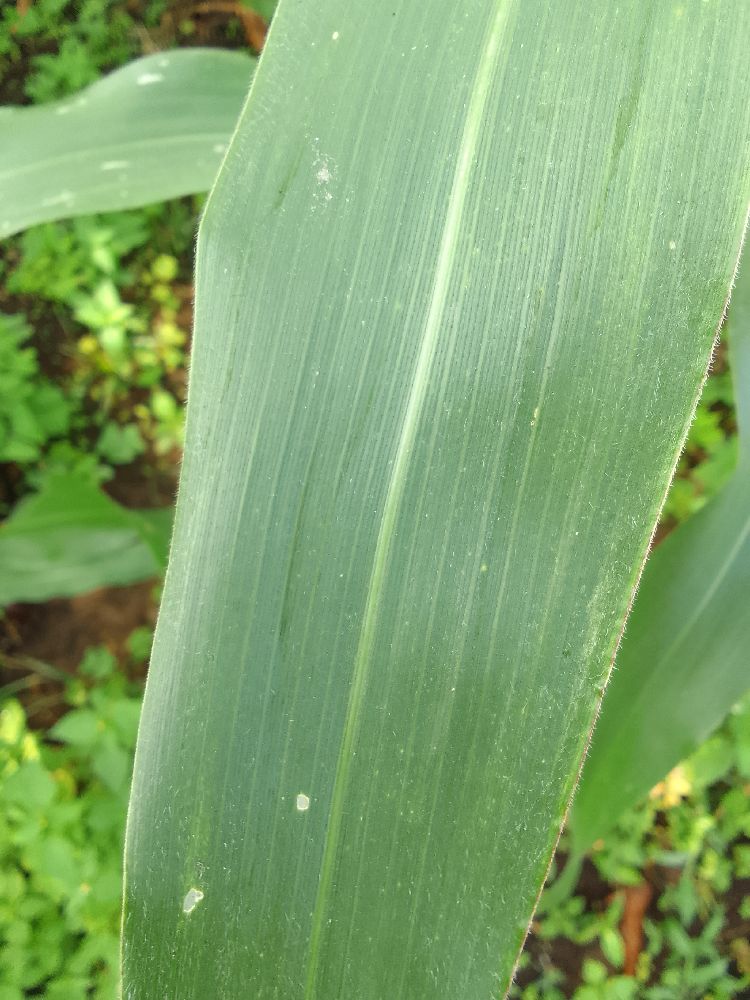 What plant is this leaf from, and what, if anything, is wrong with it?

maize, healthy
